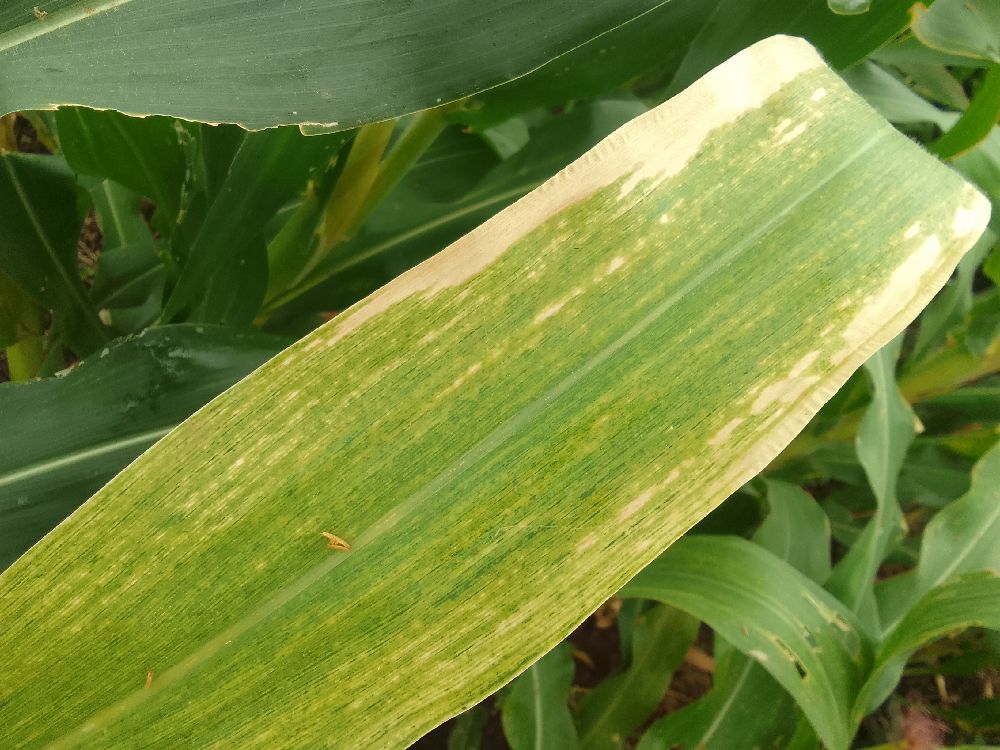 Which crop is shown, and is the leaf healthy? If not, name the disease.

maize, maize lethal necrosis
